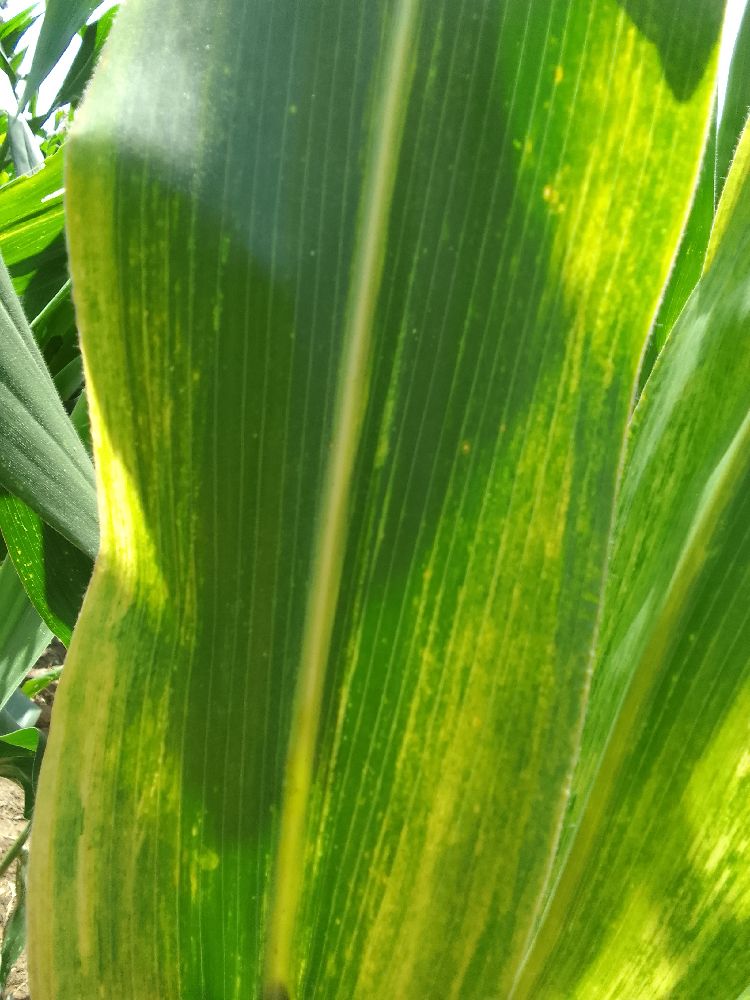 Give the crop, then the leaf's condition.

maize, maize lethal necrosis
